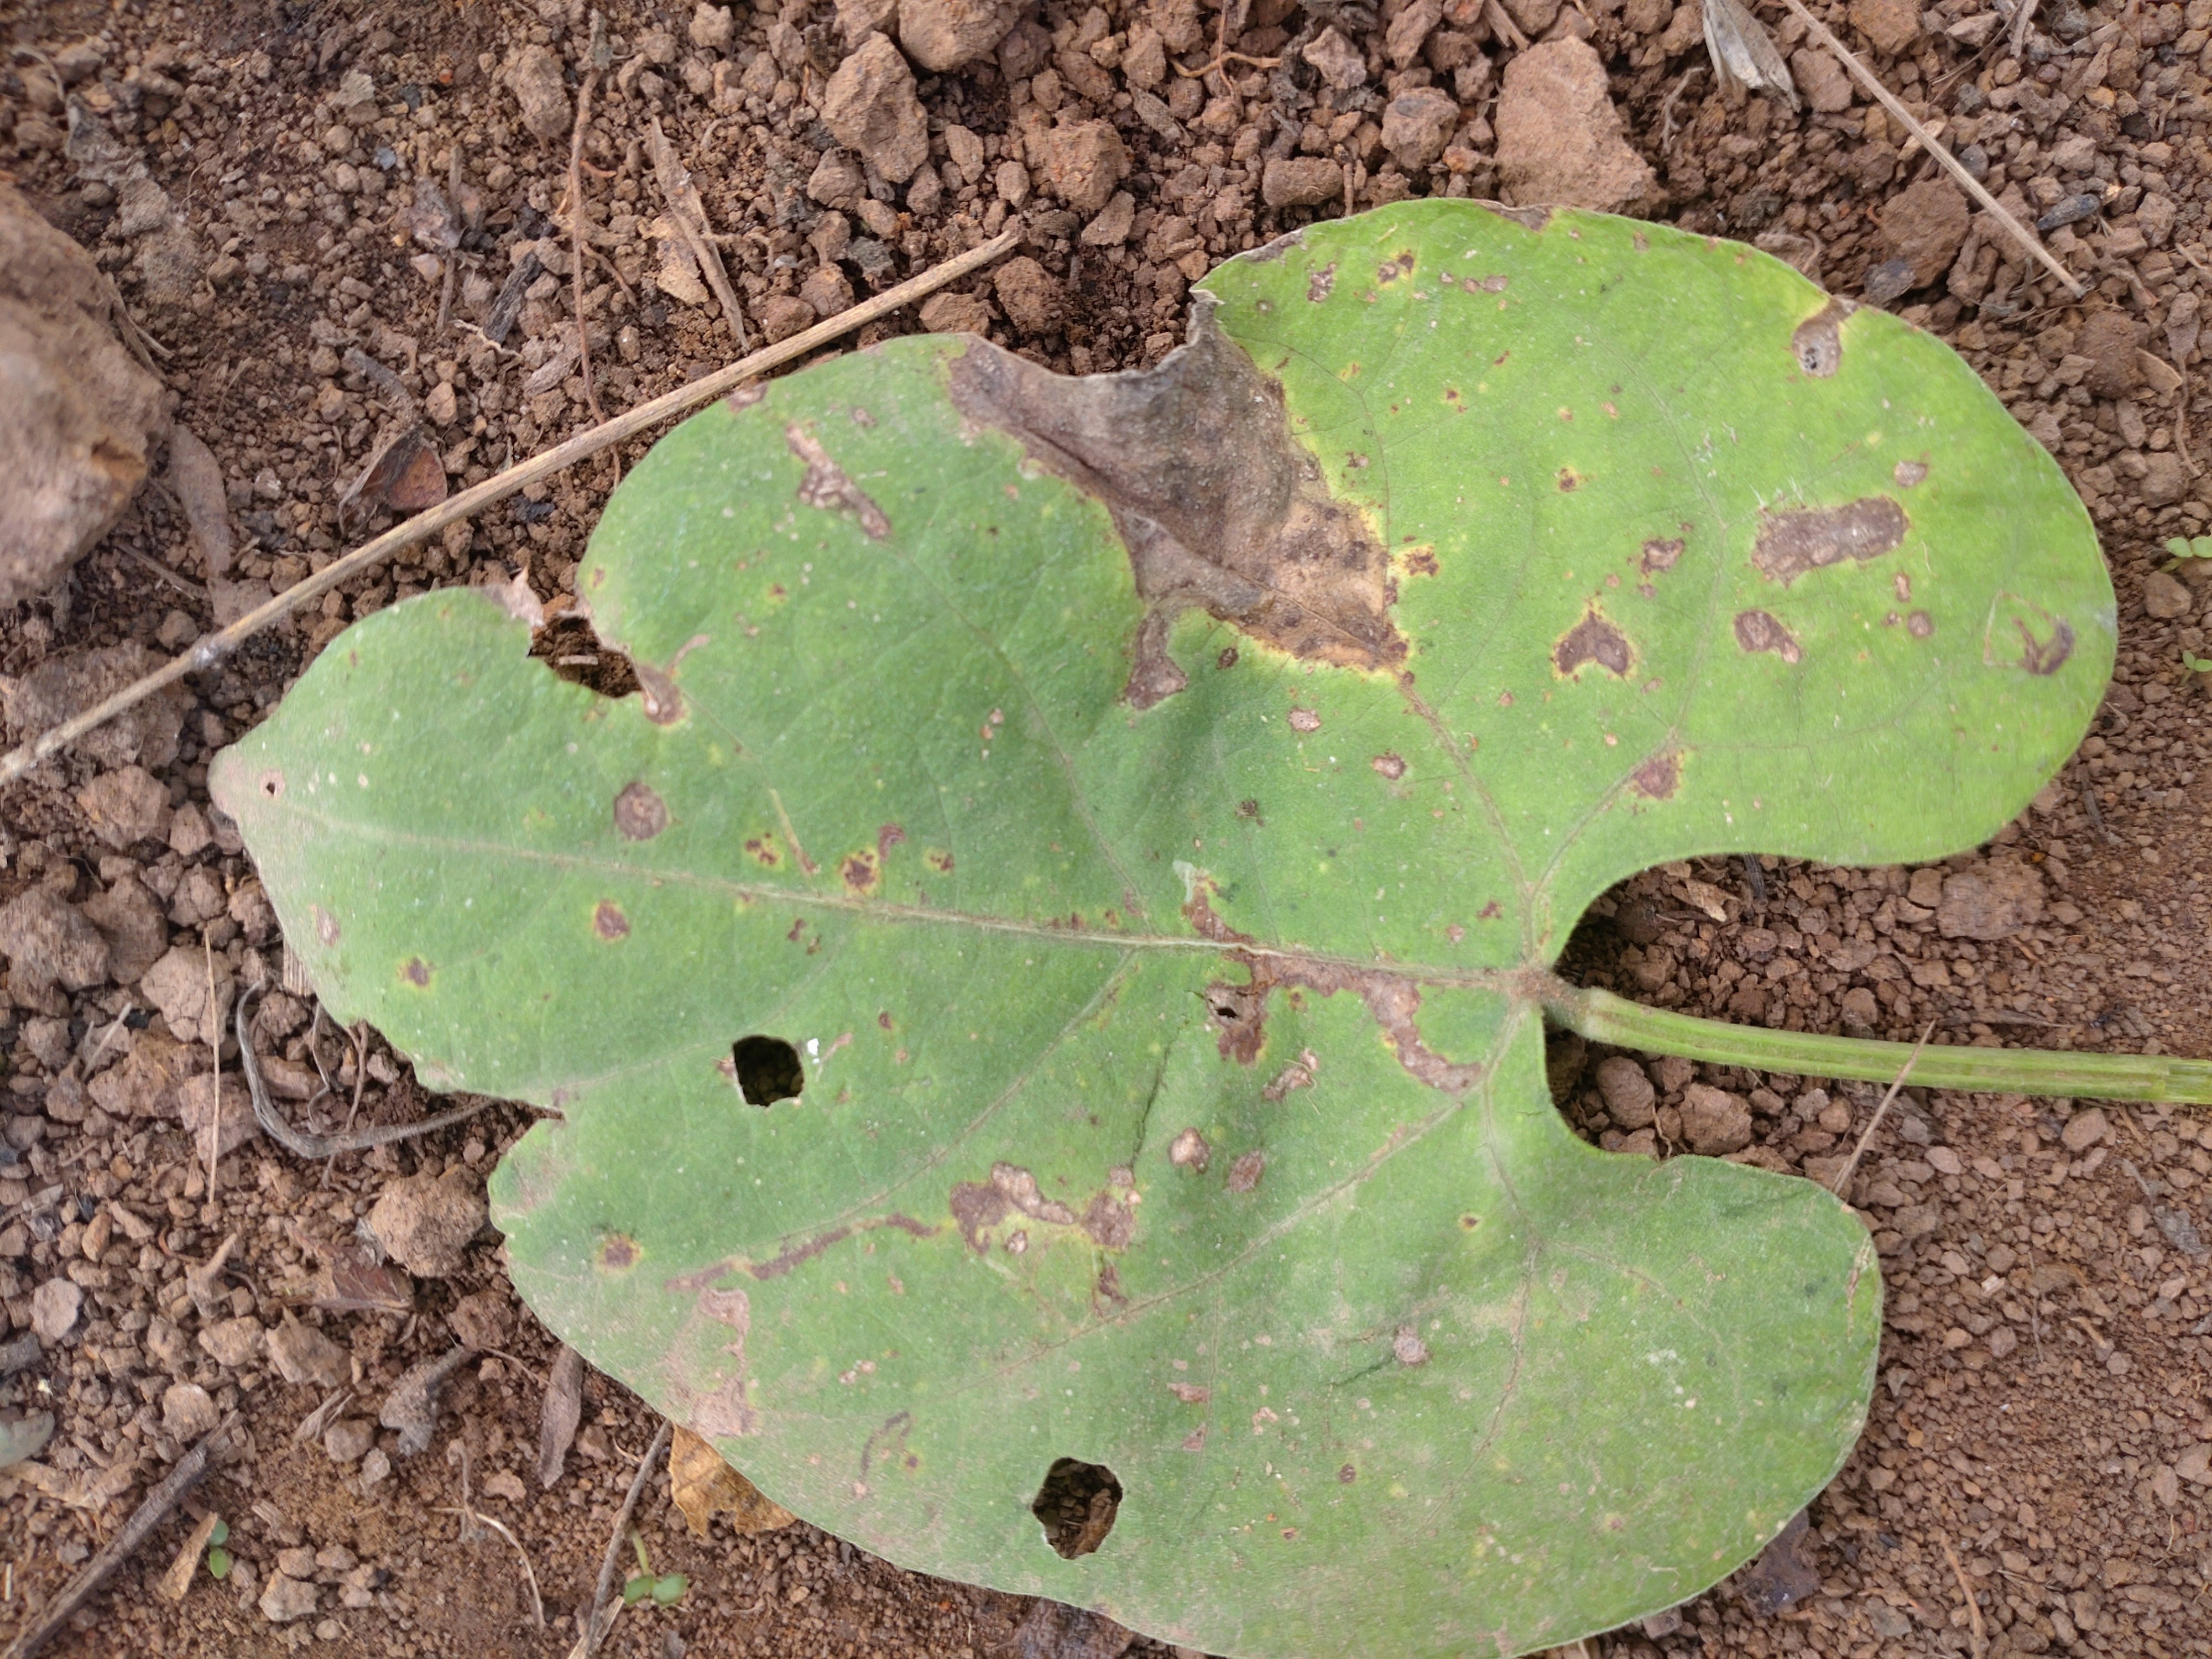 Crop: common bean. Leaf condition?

rust
